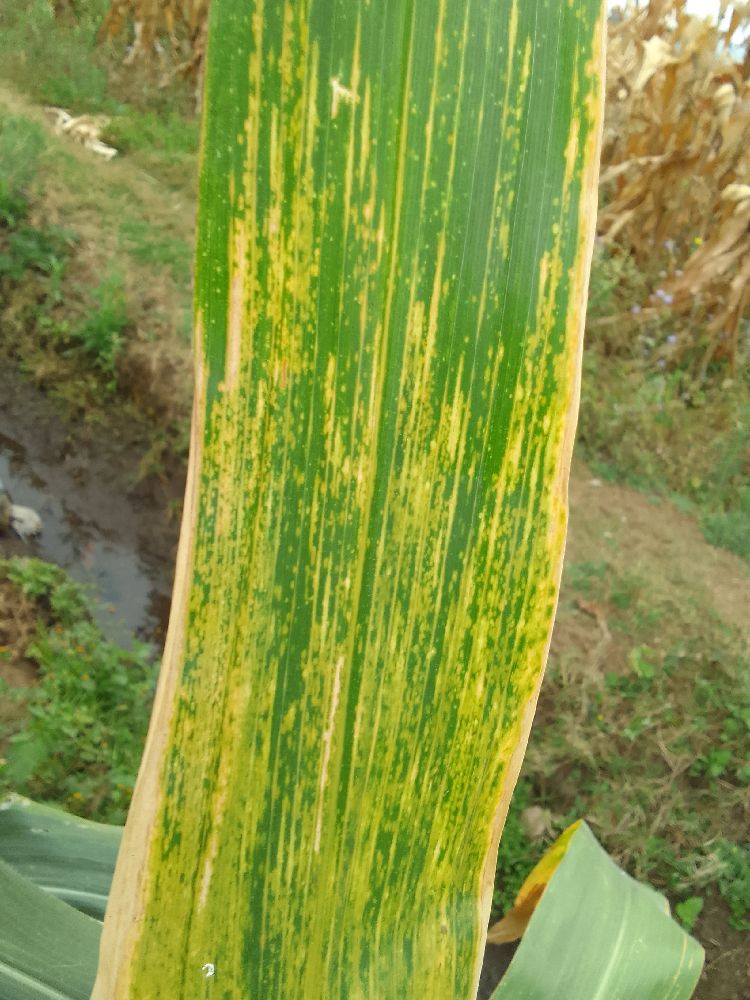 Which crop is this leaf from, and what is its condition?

maize, maize lethal necrosis
